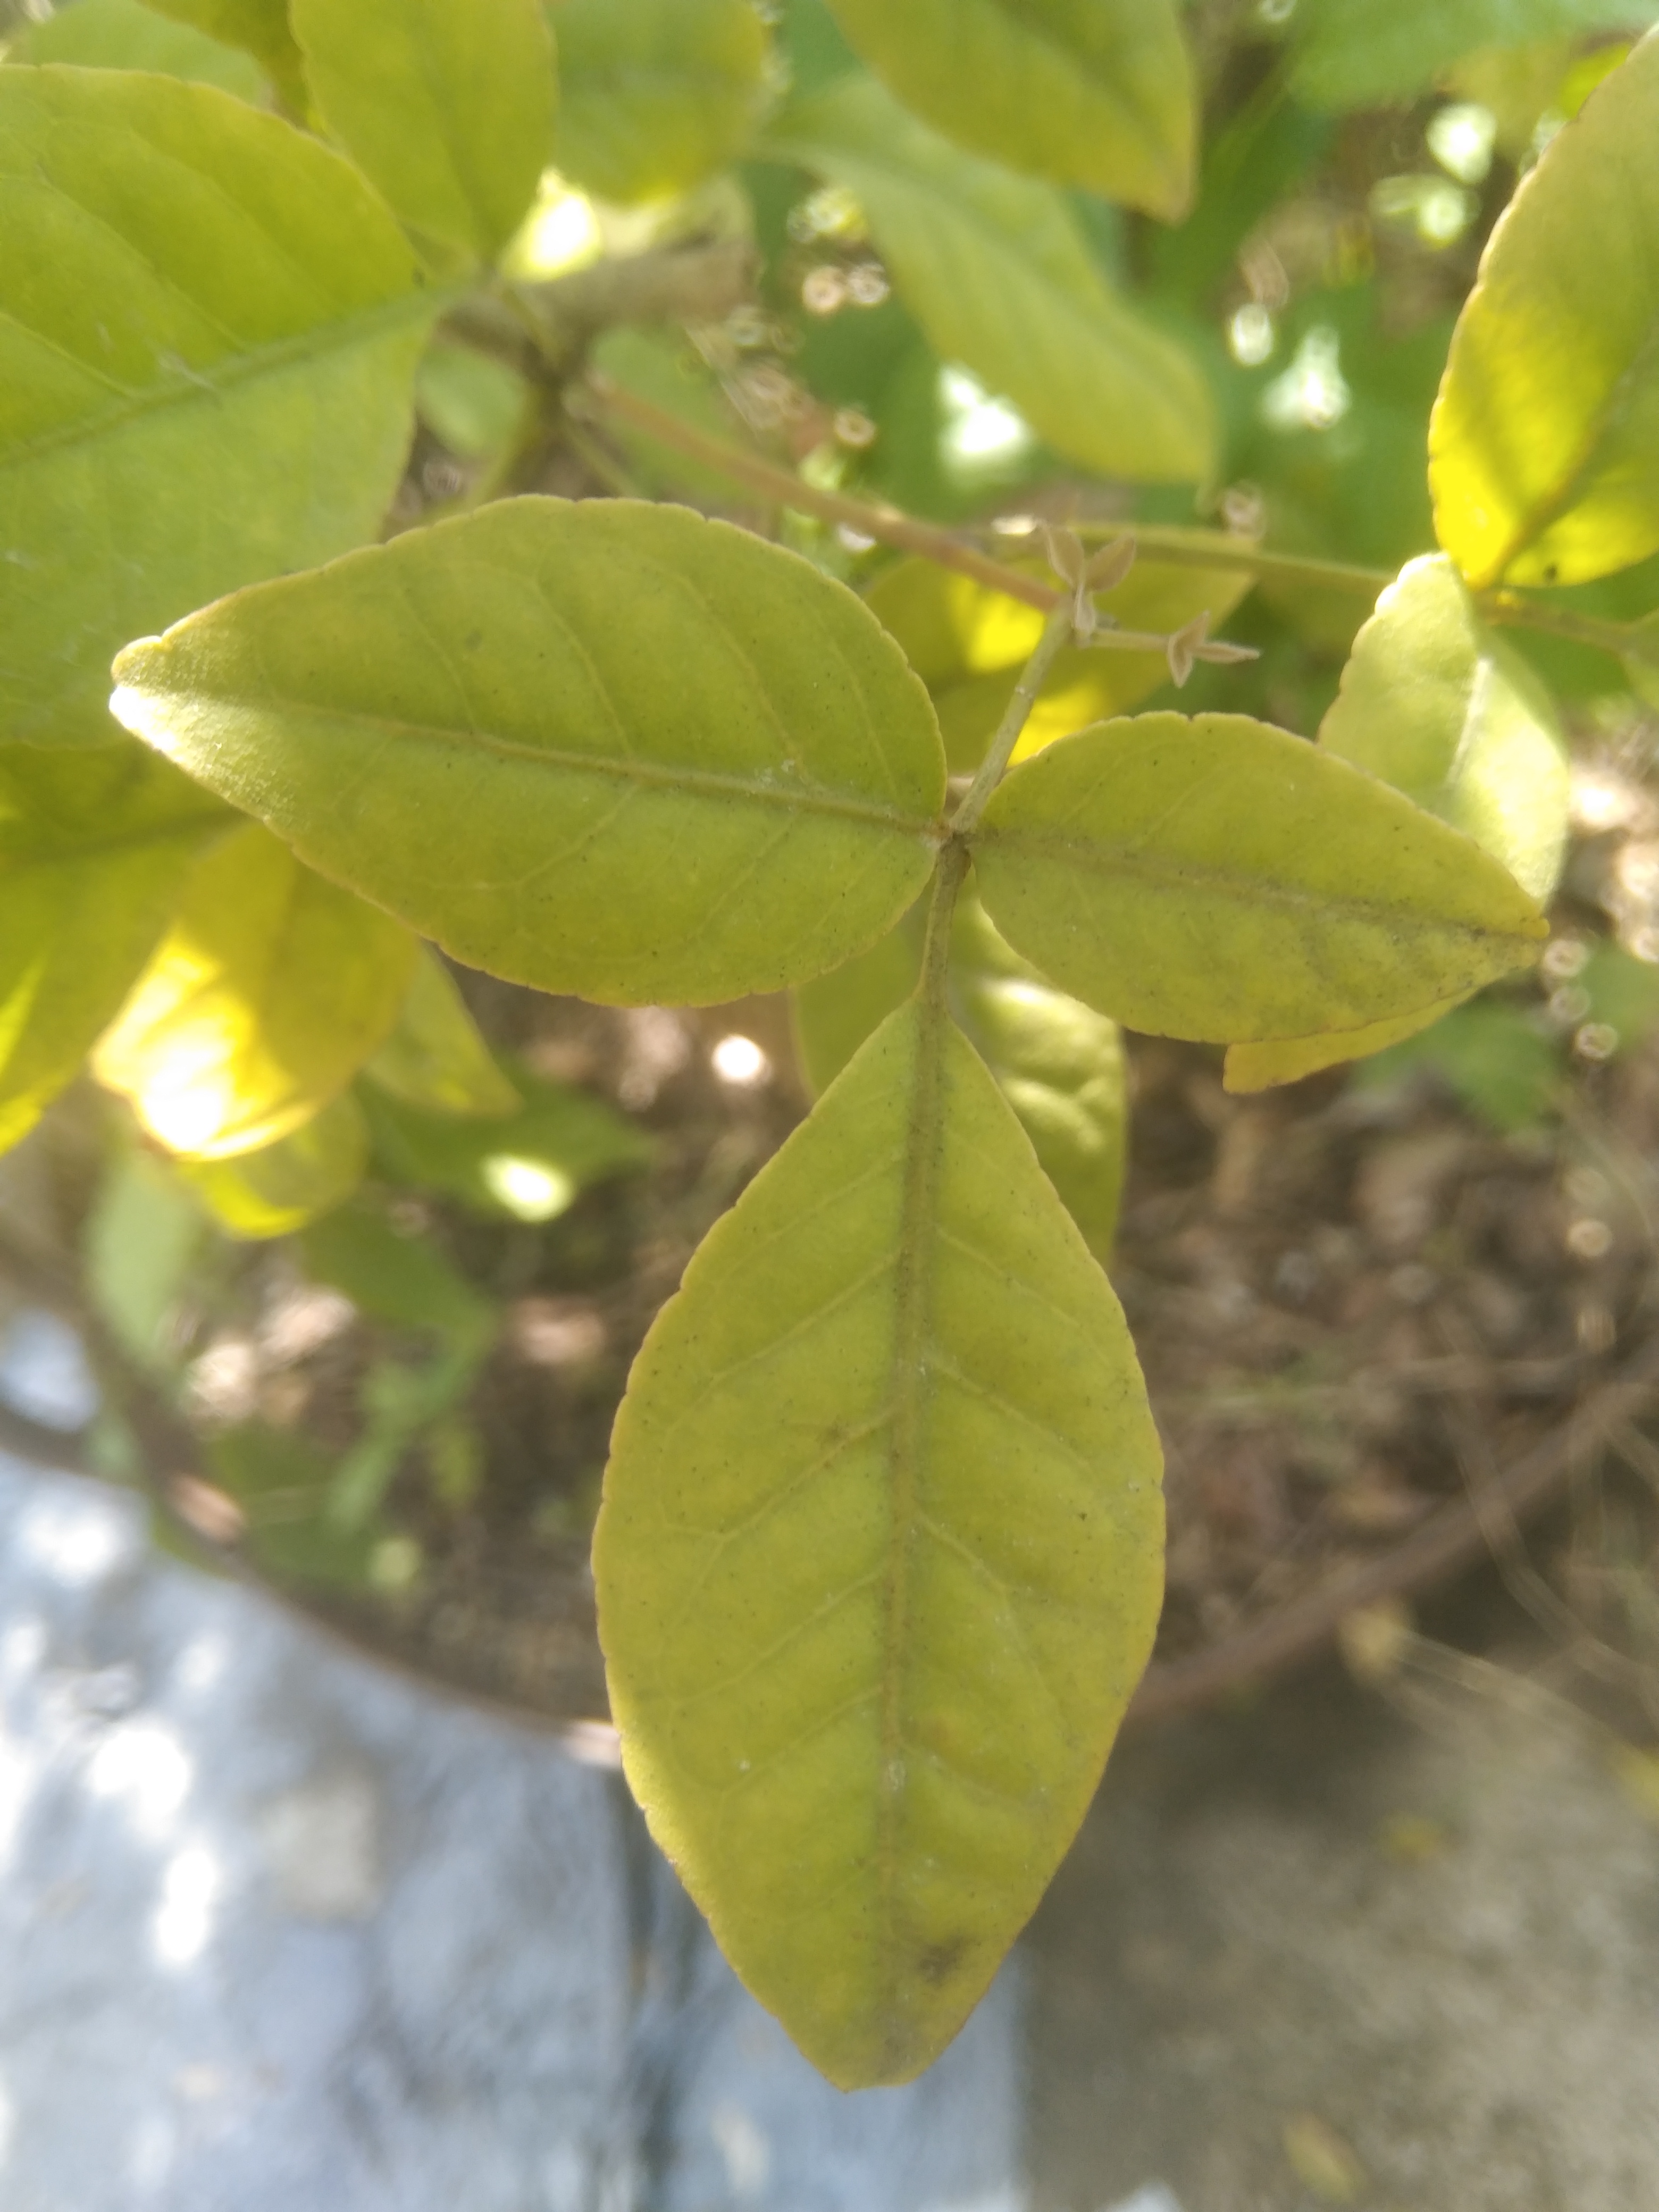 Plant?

wood apple
